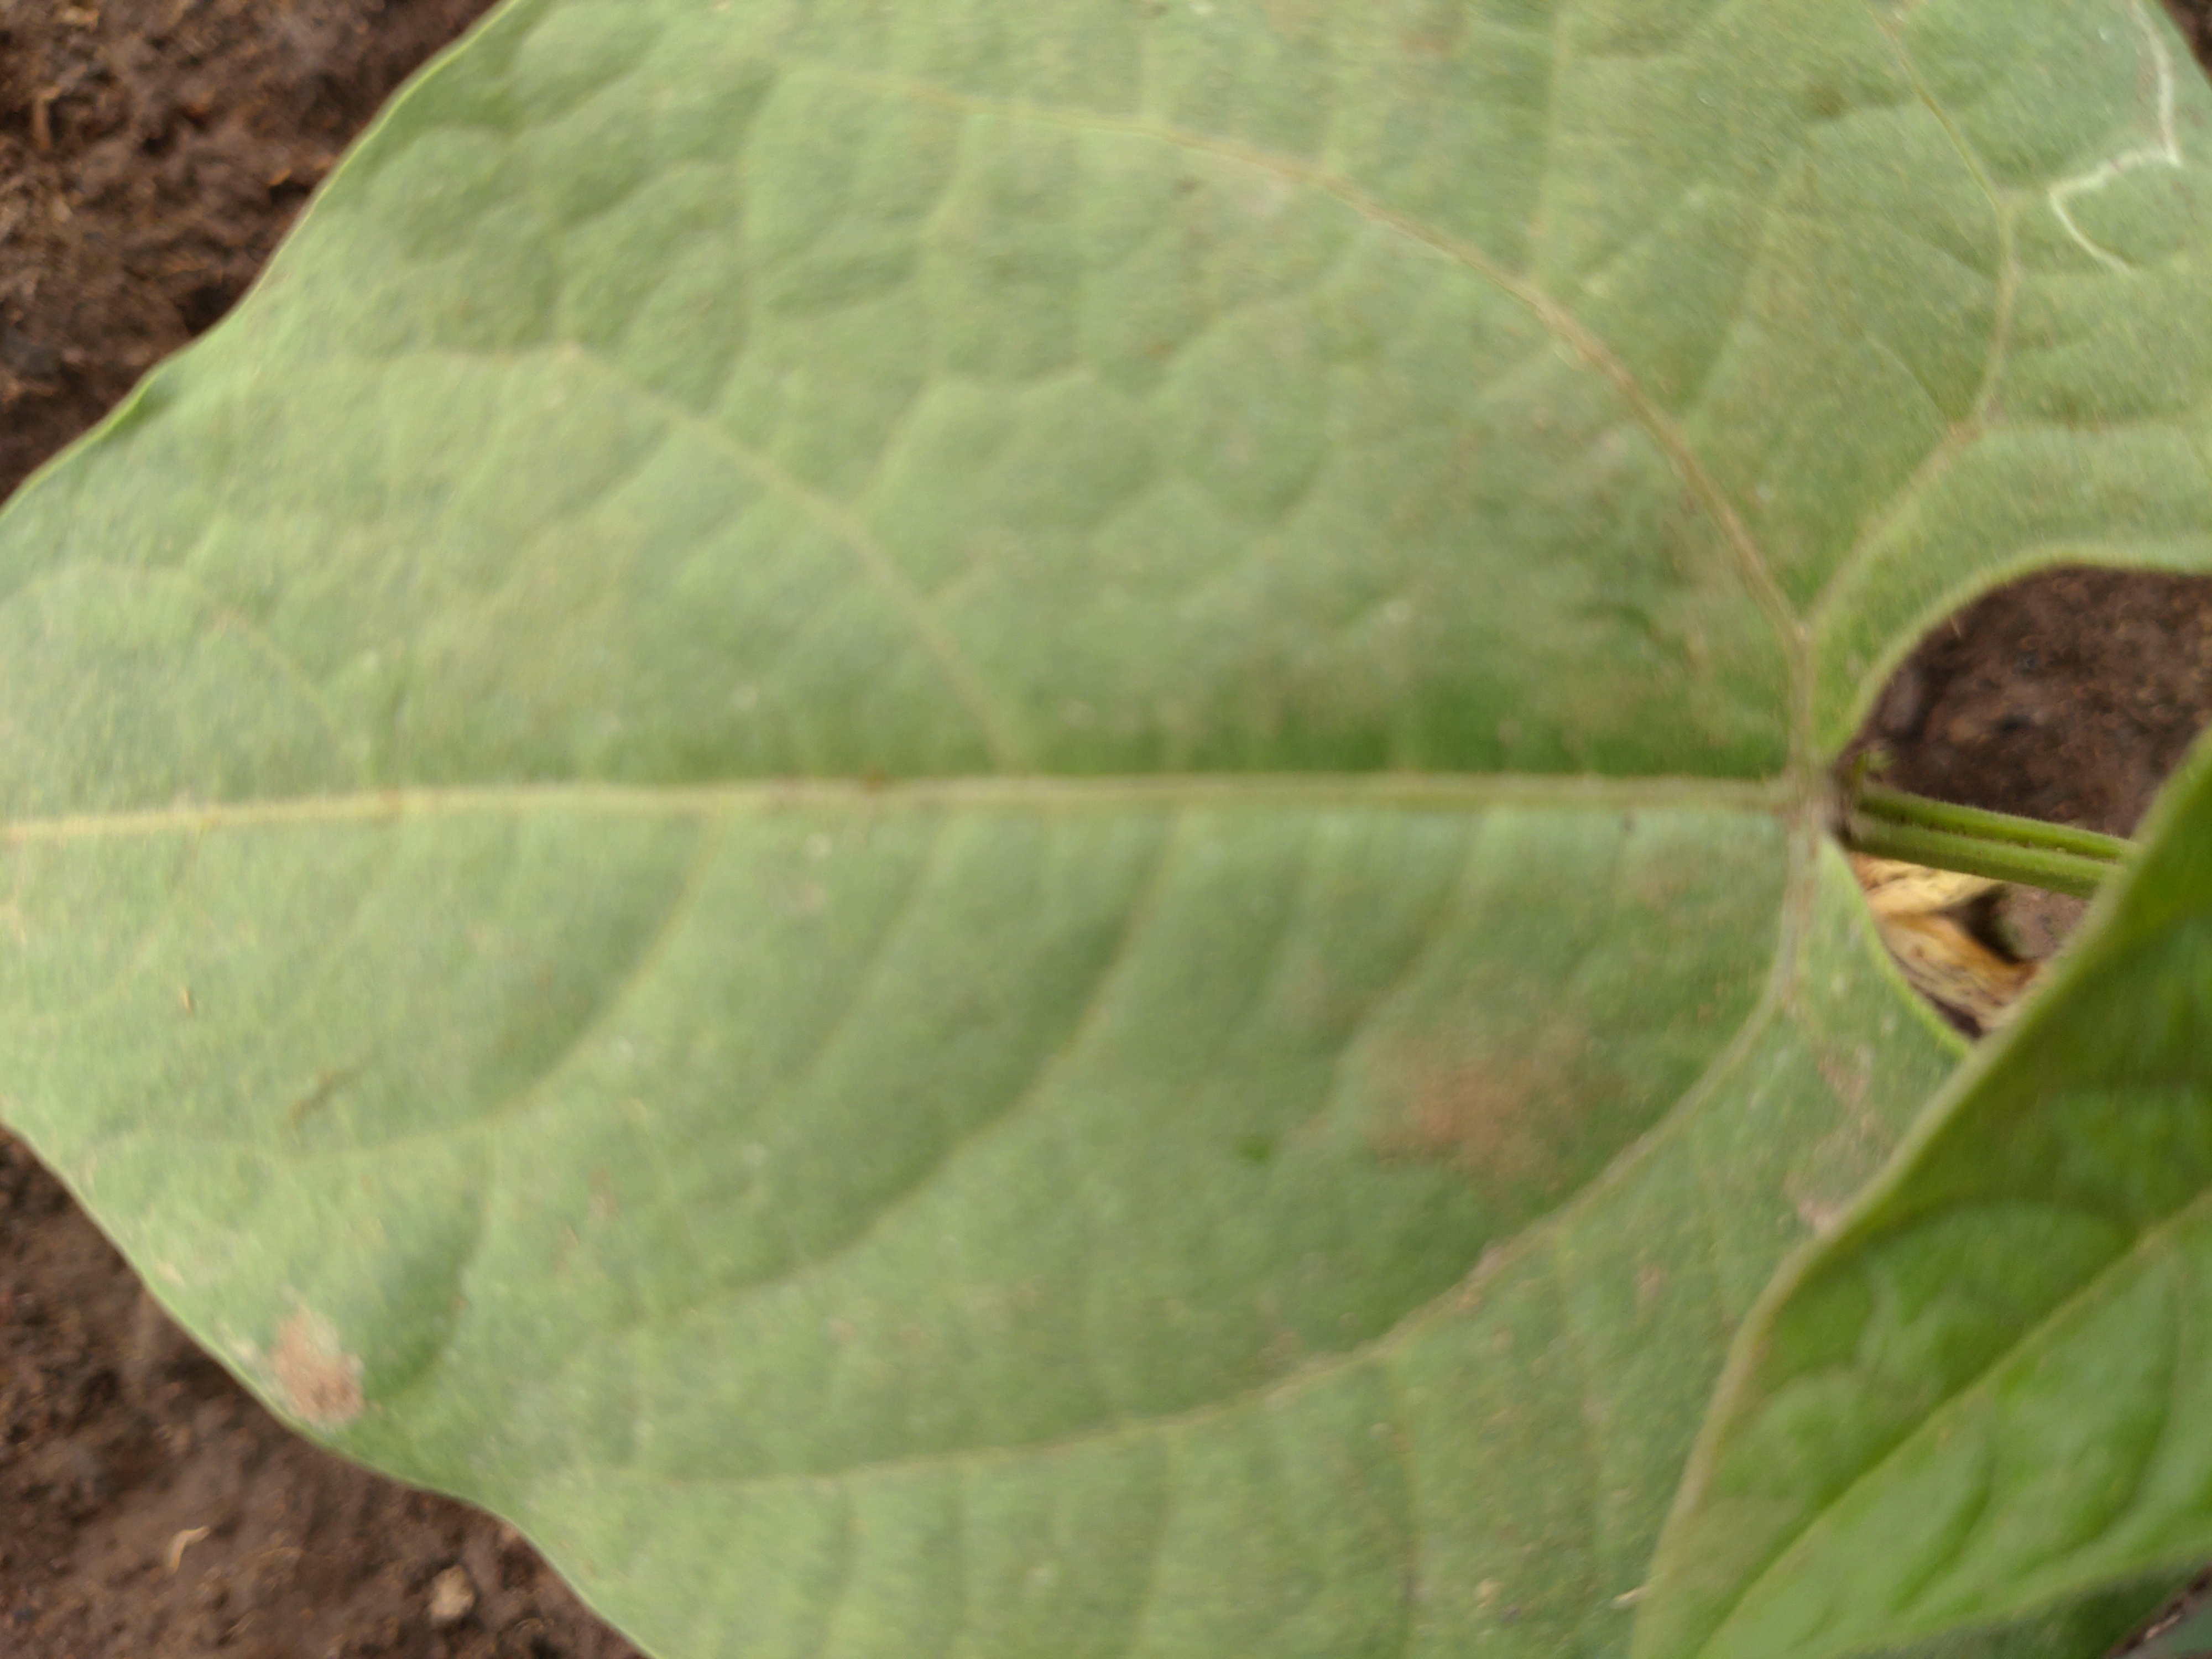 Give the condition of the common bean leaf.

healthy
